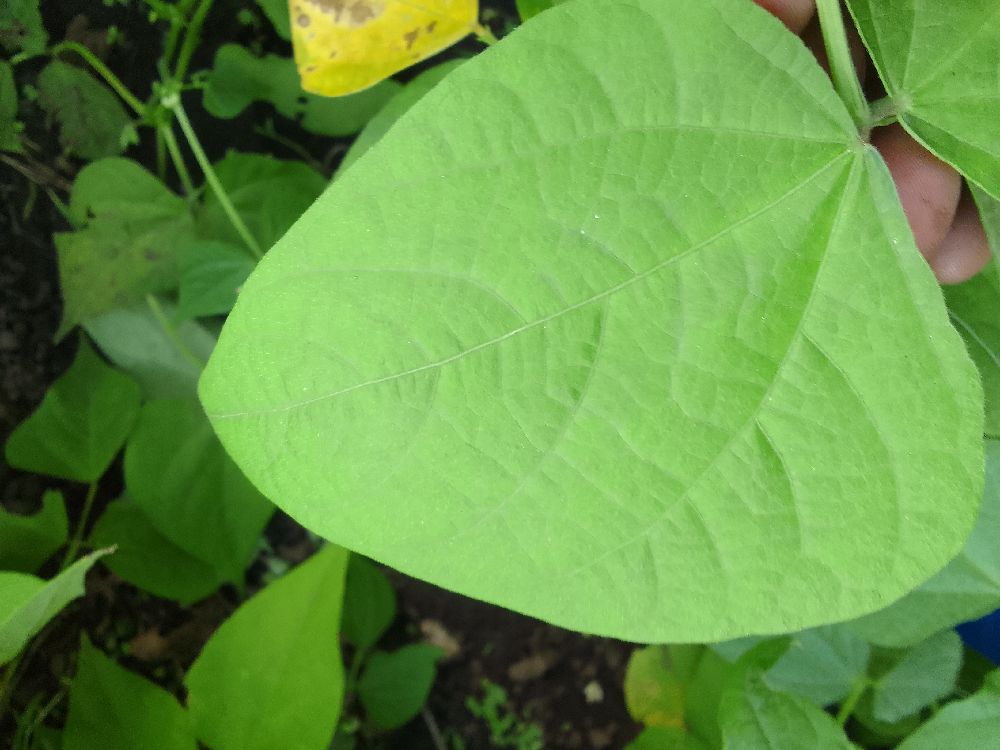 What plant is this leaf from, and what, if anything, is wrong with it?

common bean, healthy
